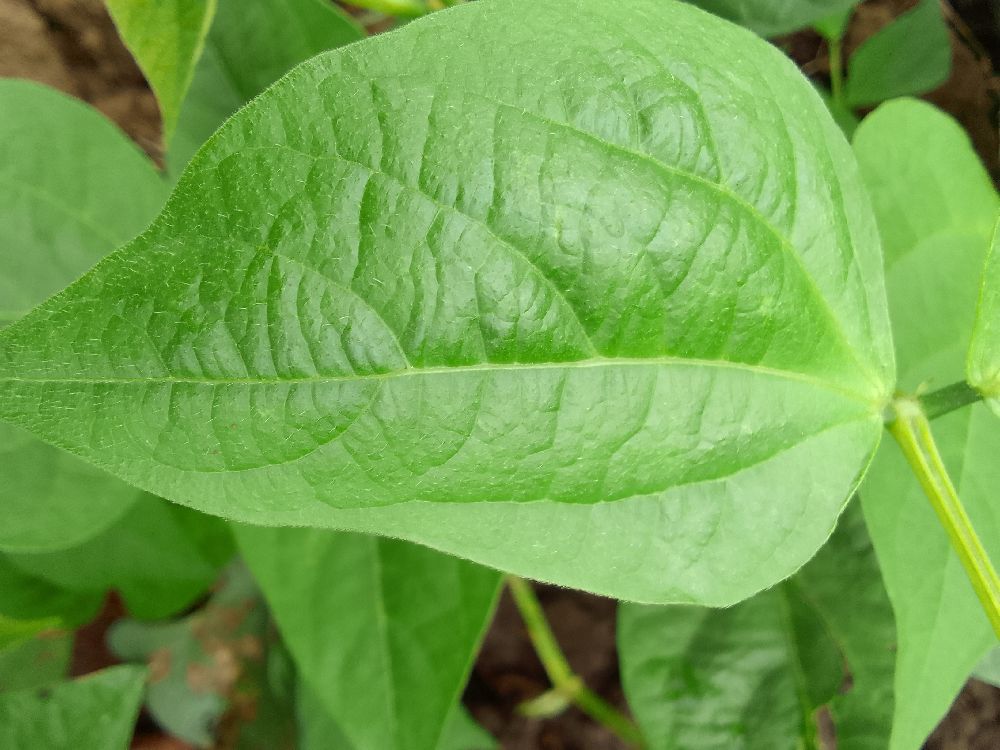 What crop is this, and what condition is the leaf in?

common bean, healthy
